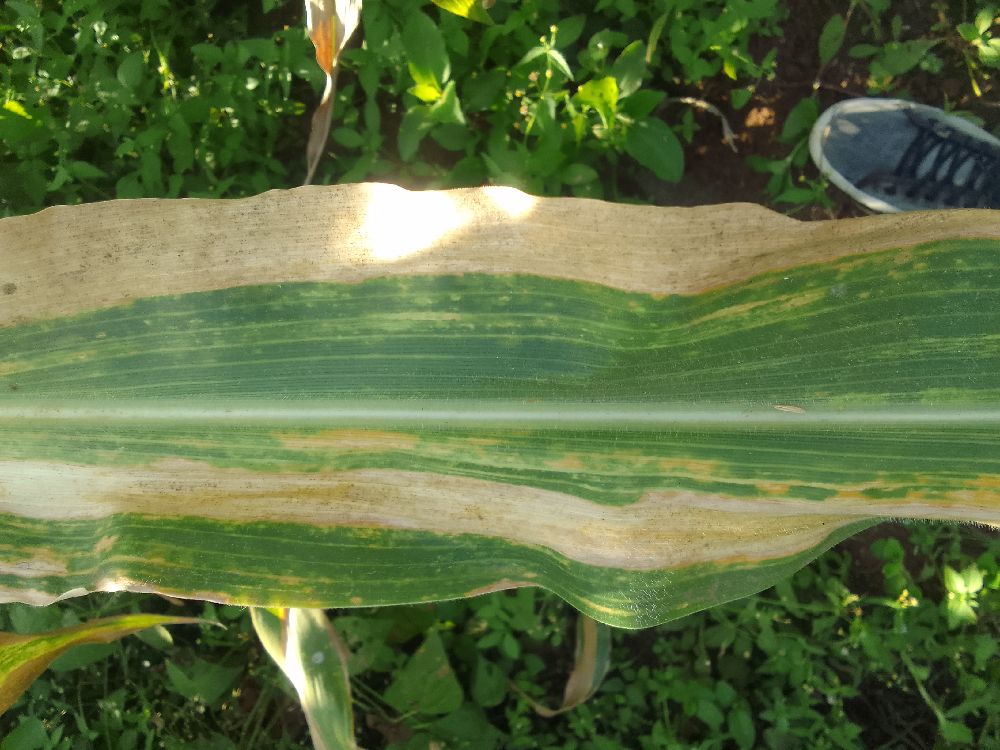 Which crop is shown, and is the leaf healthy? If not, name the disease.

maize, maize lethal necrosis
